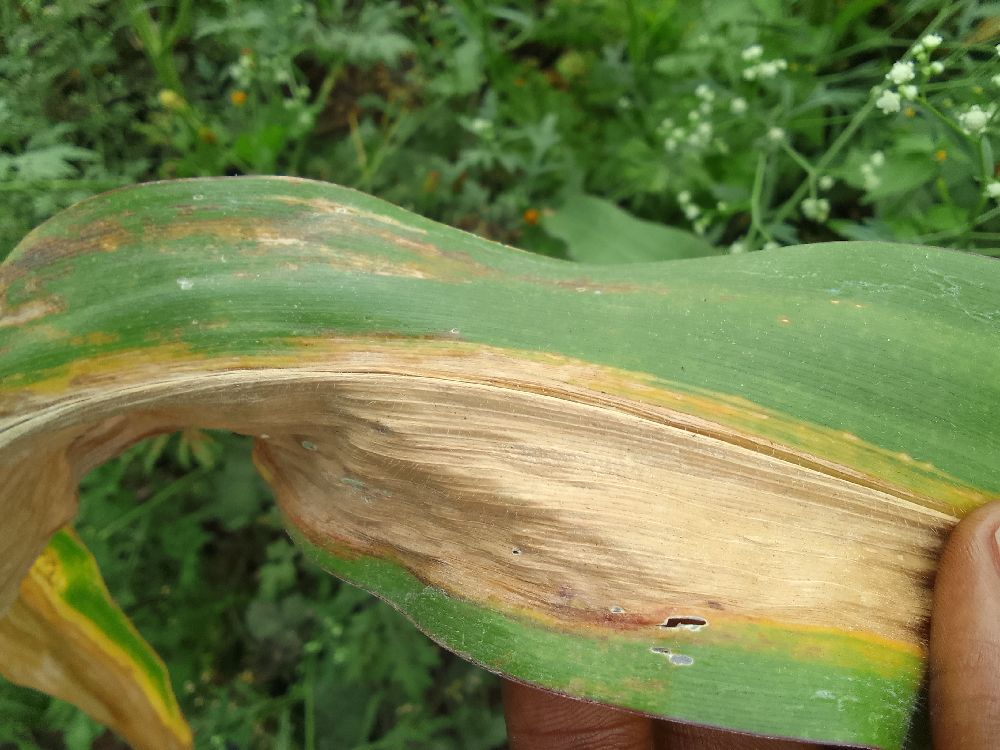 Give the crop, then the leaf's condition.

maize, maize lethal necrosis
